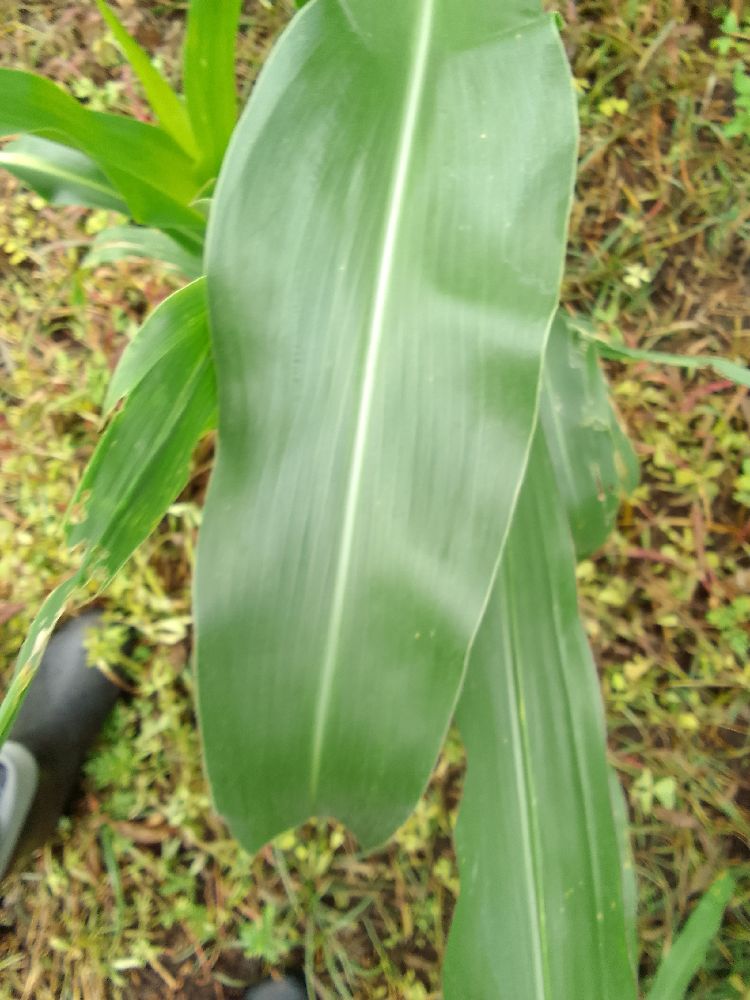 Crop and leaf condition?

maize, healthy
